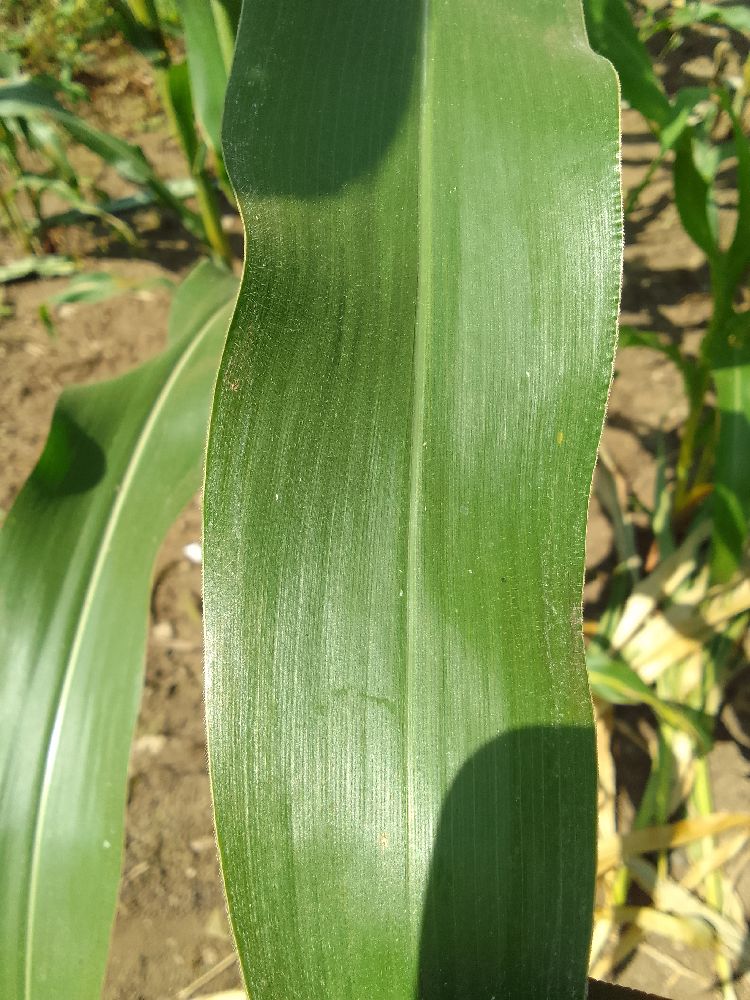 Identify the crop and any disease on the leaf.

maize, healthy
